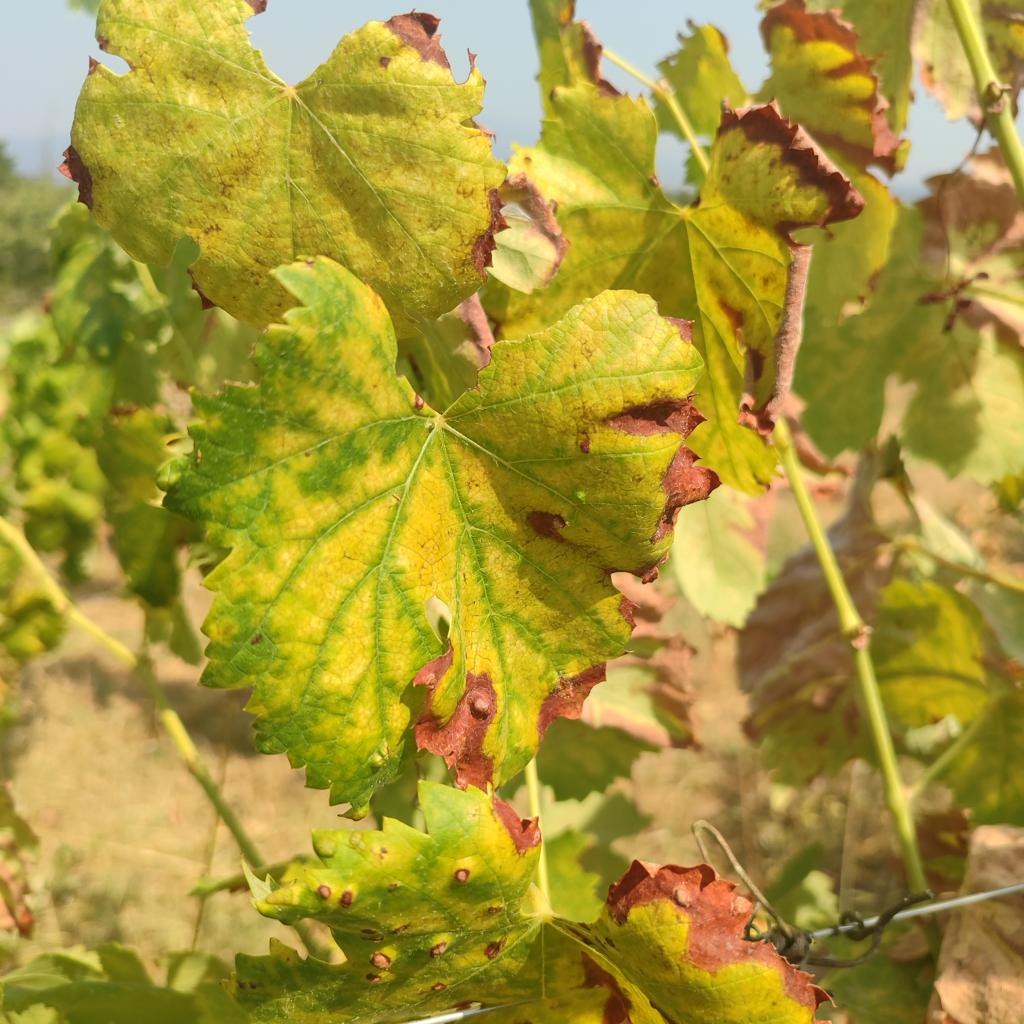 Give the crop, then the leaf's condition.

grapevine, esca complex
